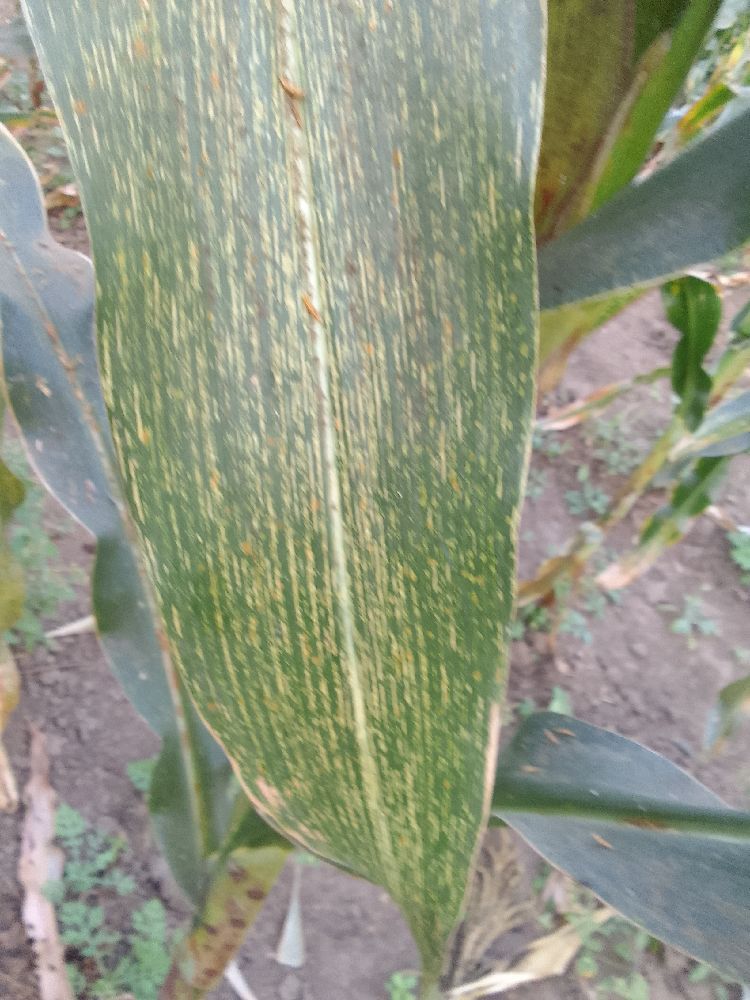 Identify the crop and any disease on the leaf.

maize, maize streak virus
